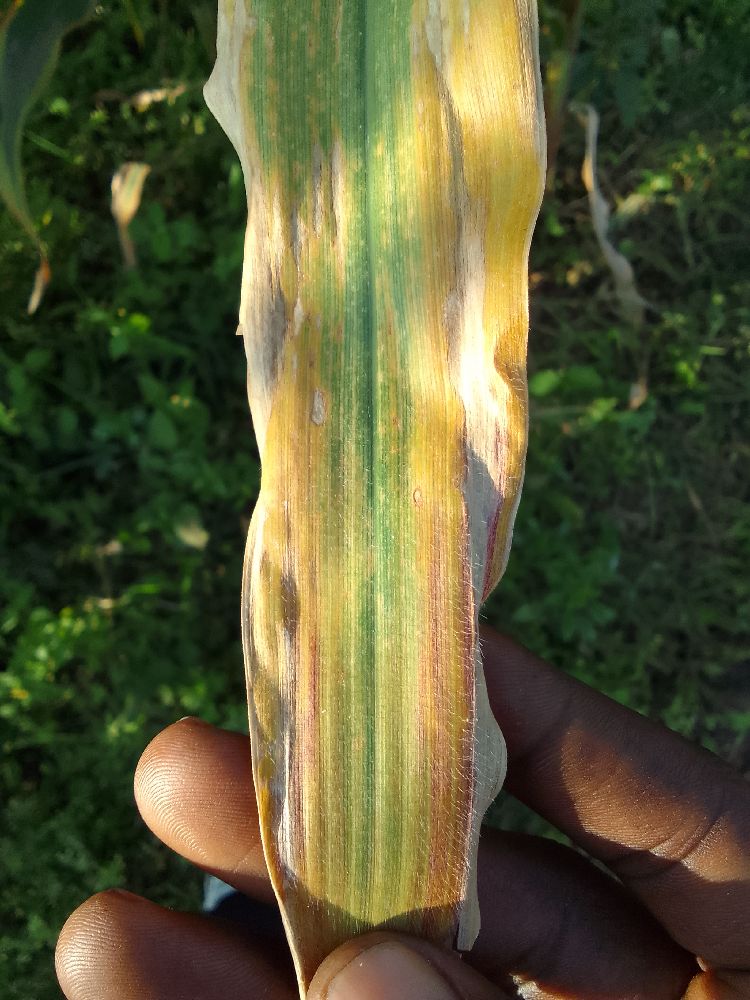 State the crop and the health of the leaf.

maize, maize lethal necrosis
